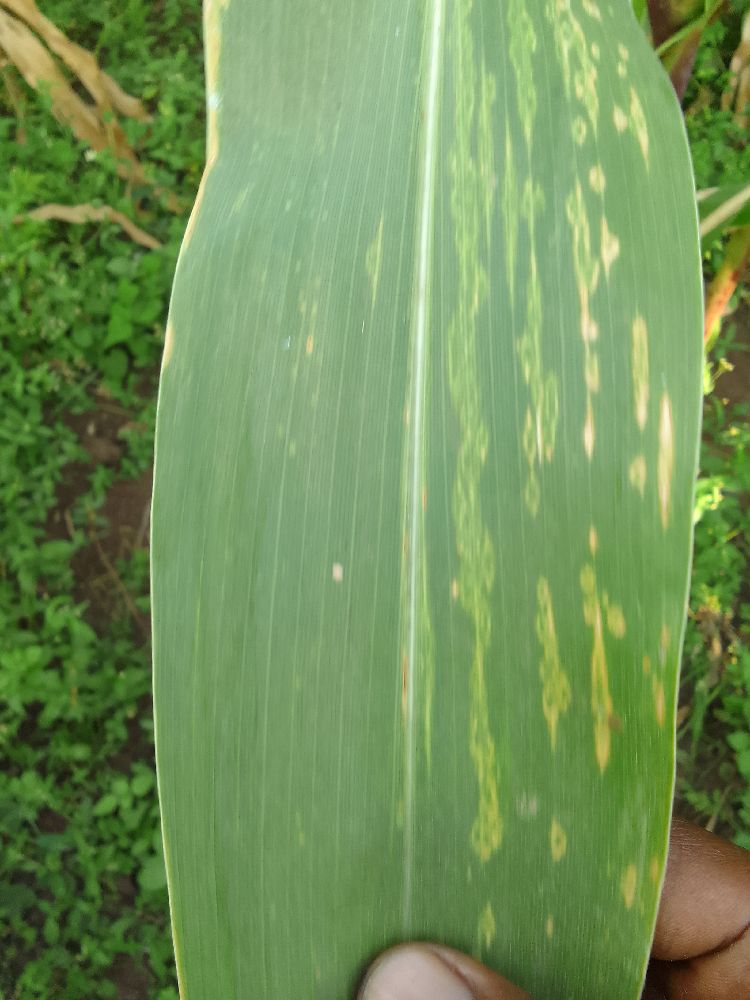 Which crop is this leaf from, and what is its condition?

maize, maize lethal necrosis
